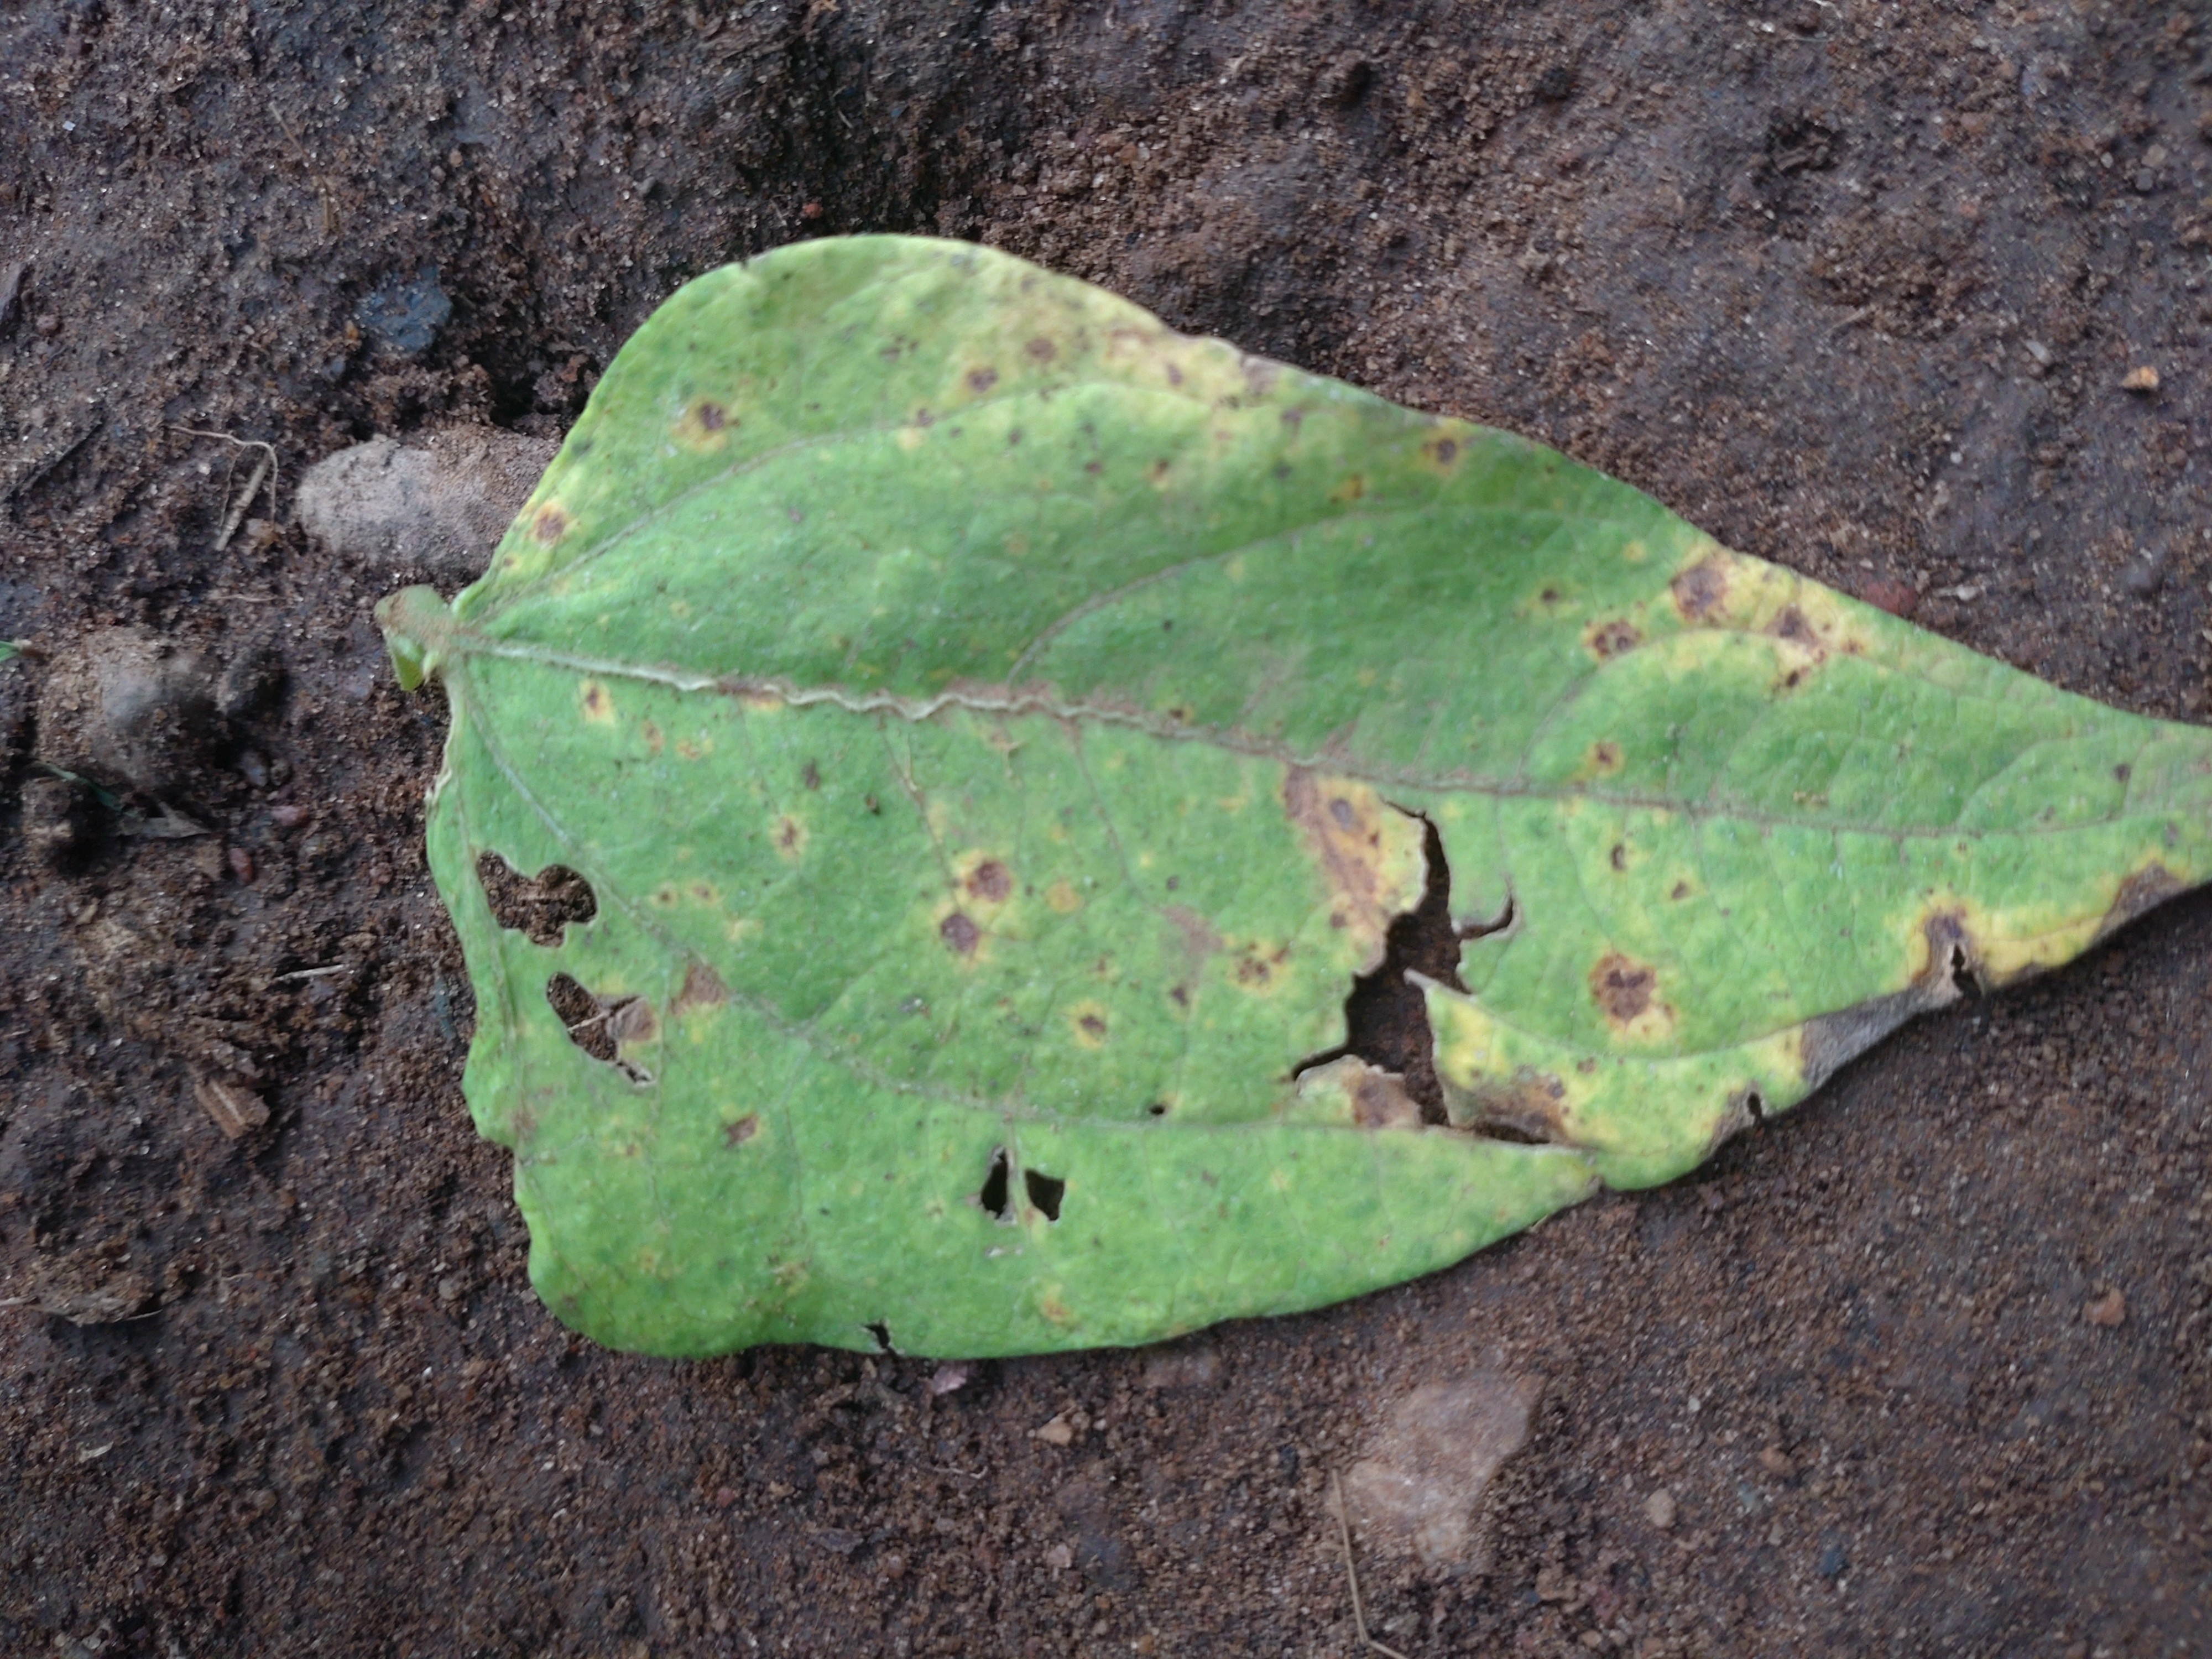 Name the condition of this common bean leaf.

anthracnose
